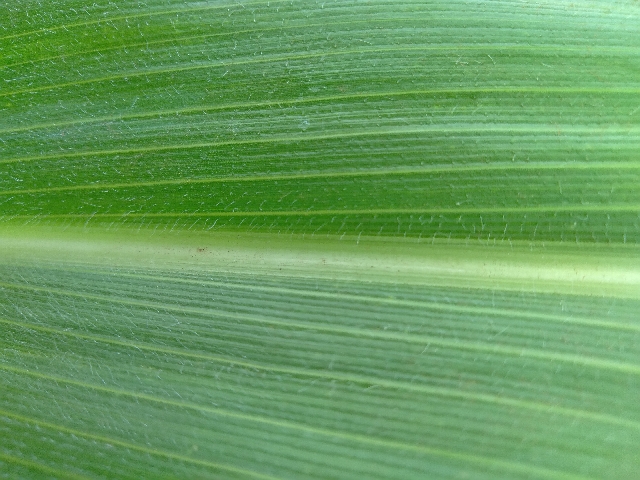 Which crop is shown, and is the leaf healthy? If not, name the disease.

maize, healthy
